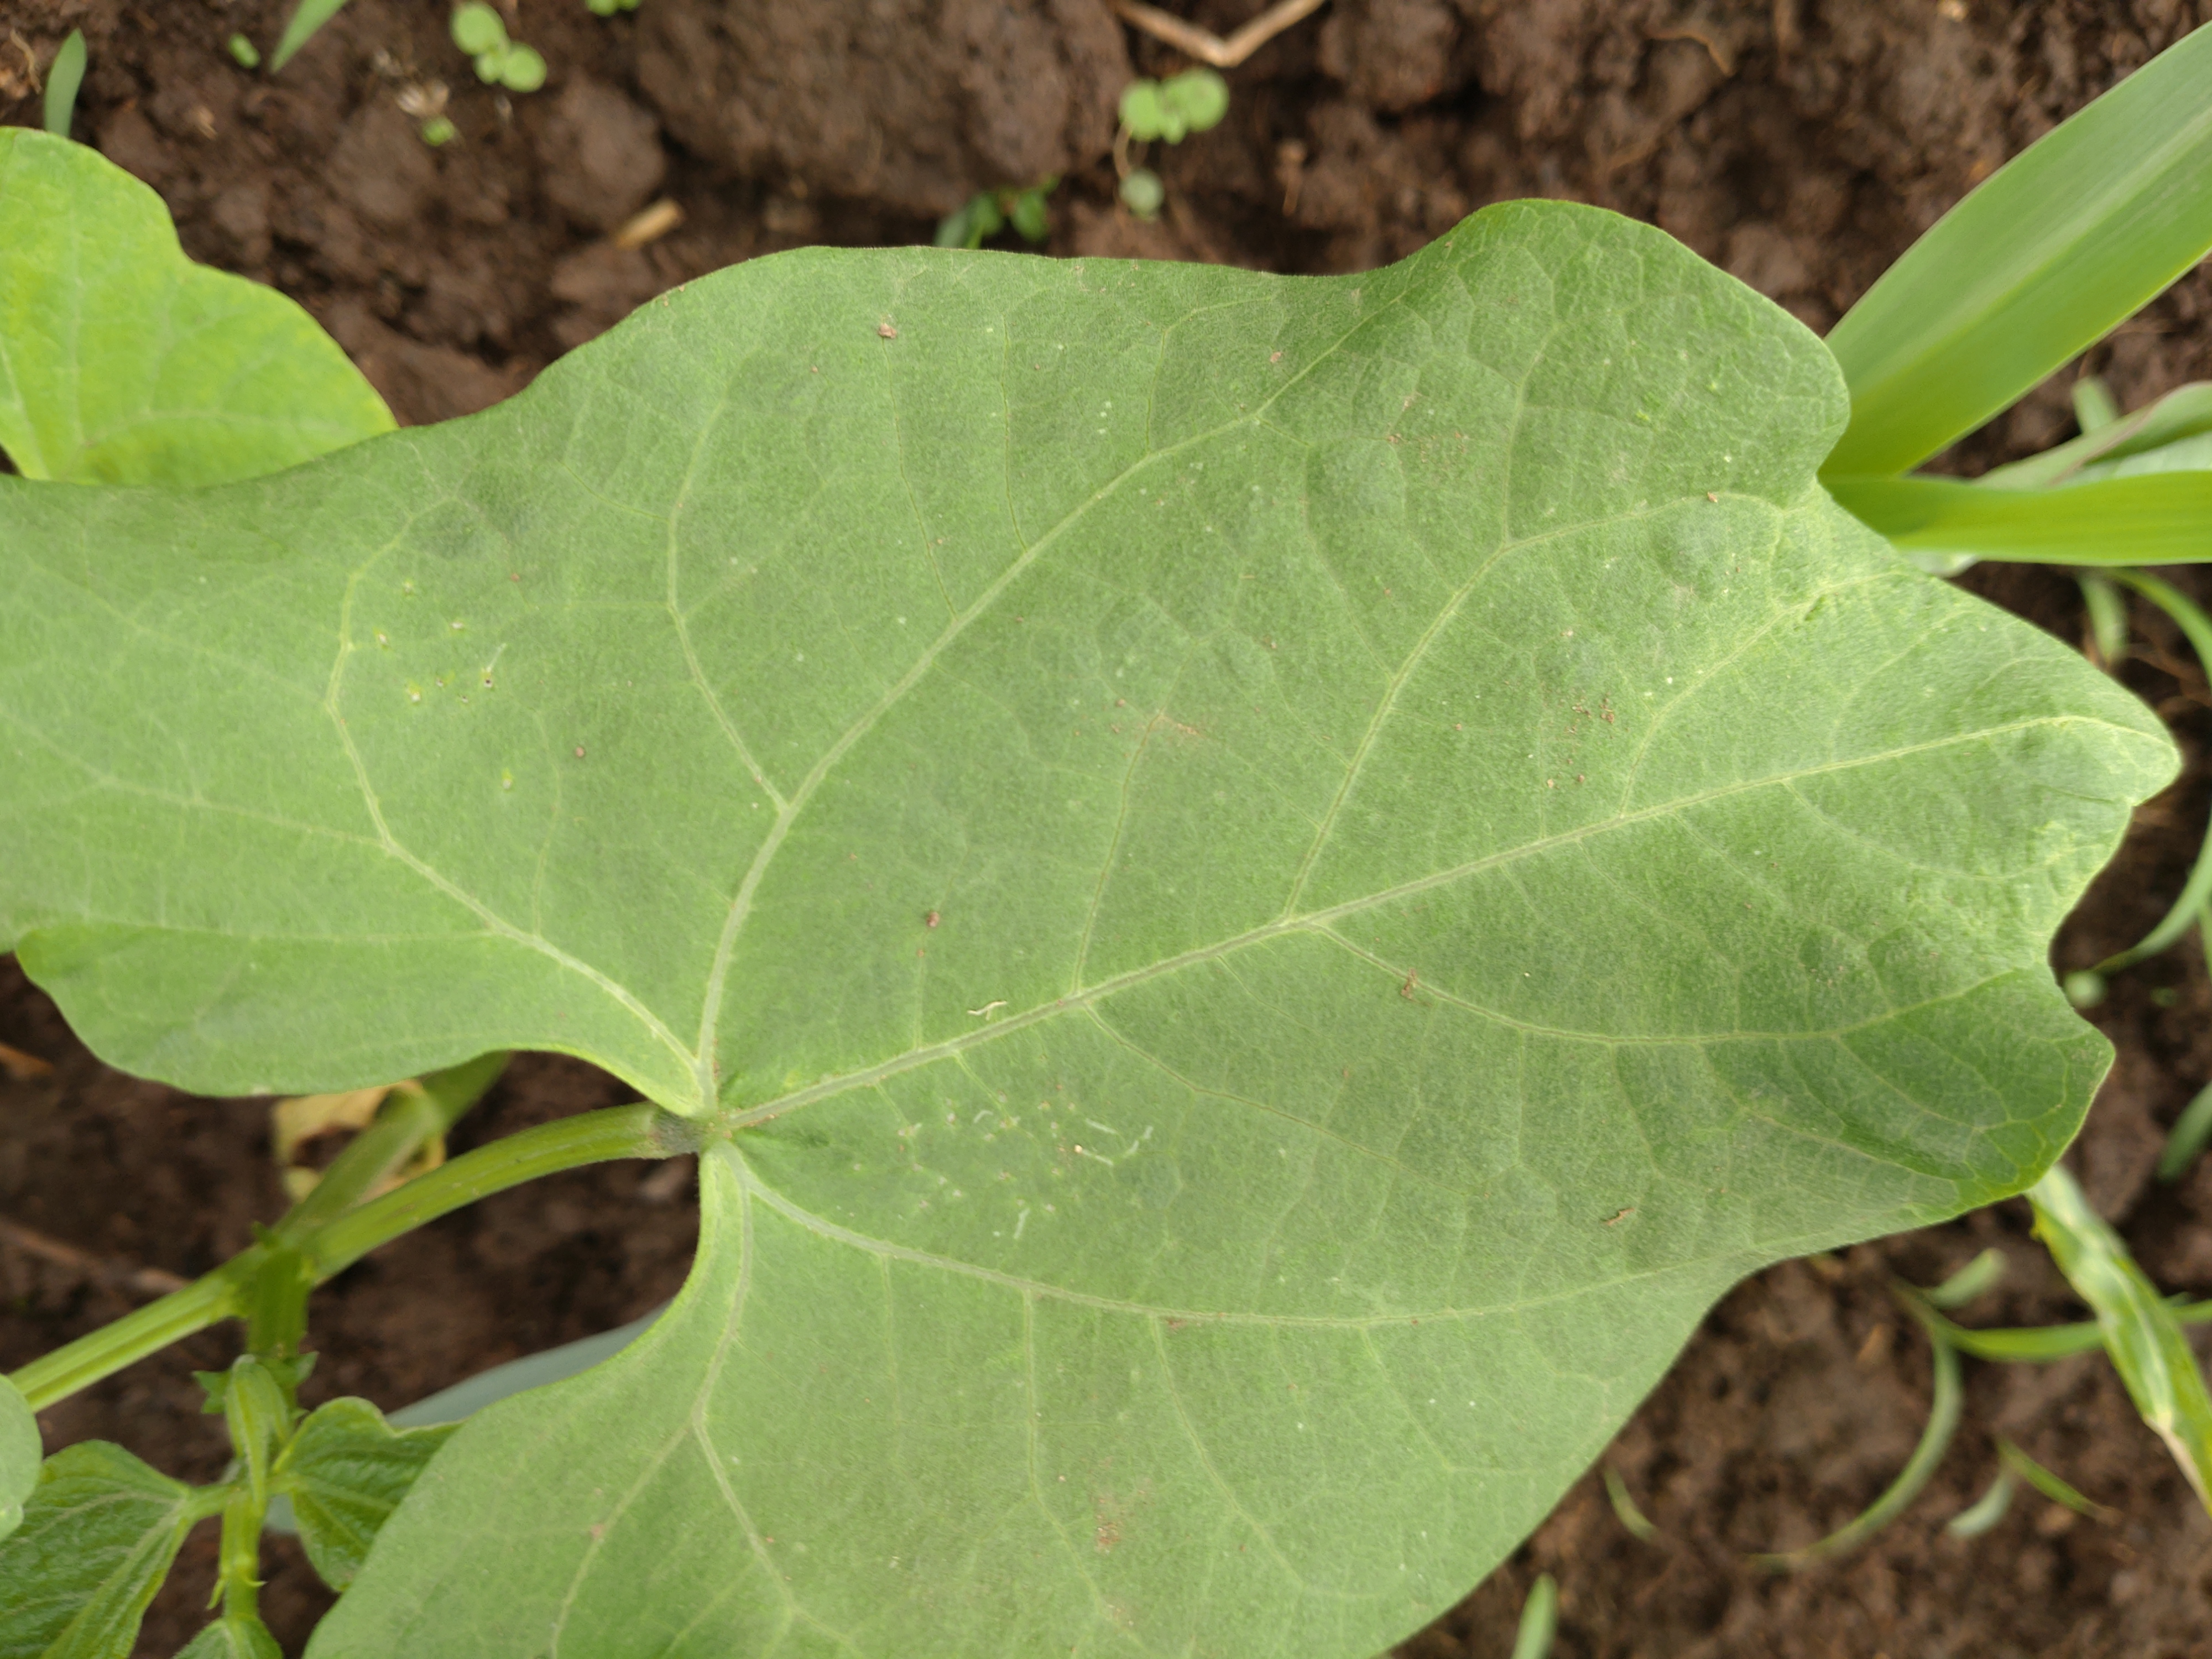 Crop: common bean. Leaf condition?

healthy
